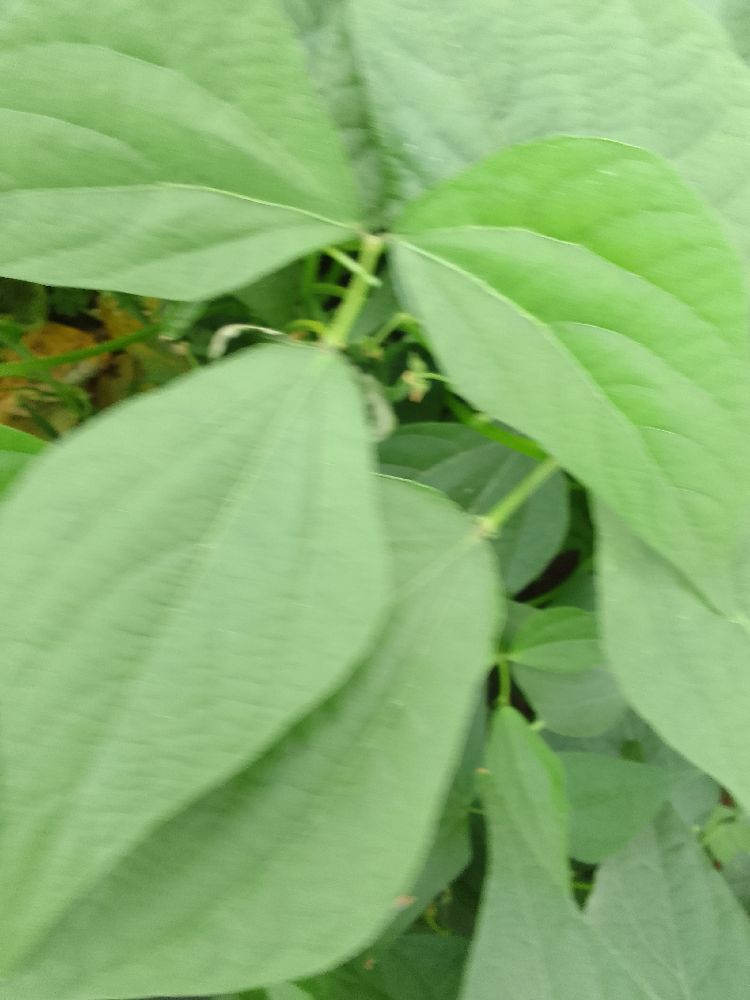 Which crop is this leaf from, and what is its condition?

common bean, healthy
